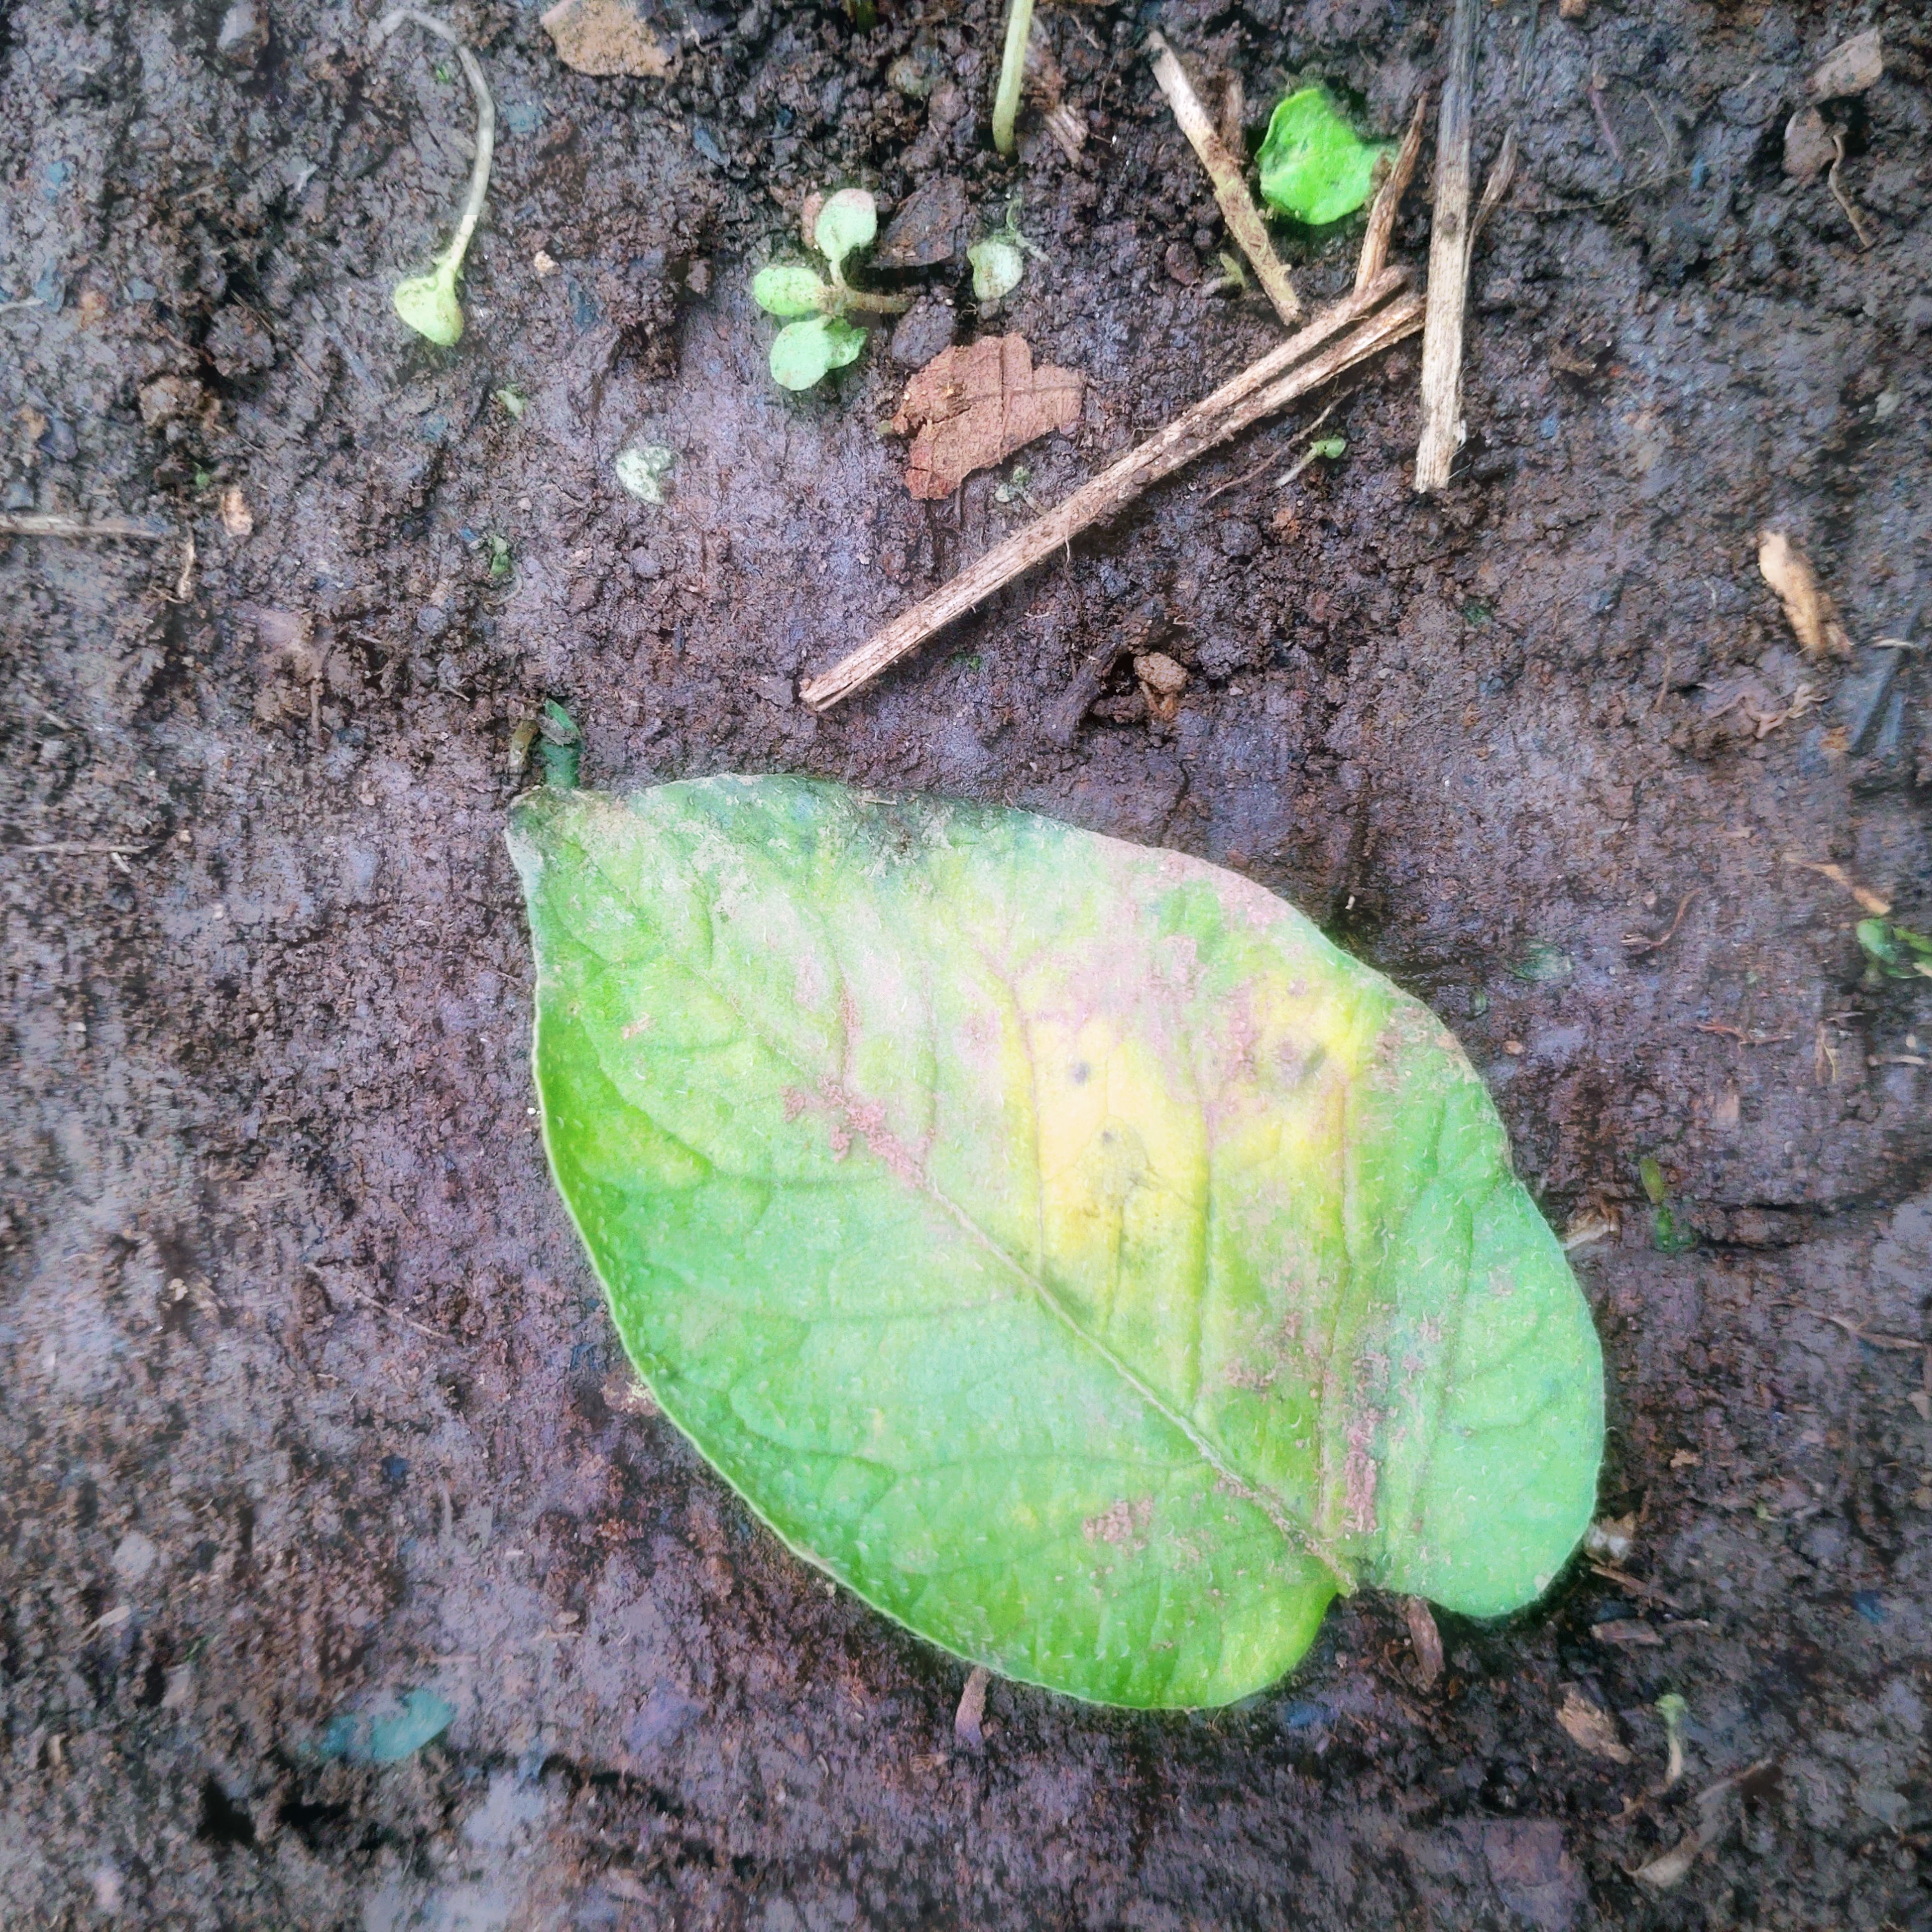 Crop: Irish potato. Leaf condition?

late blight
